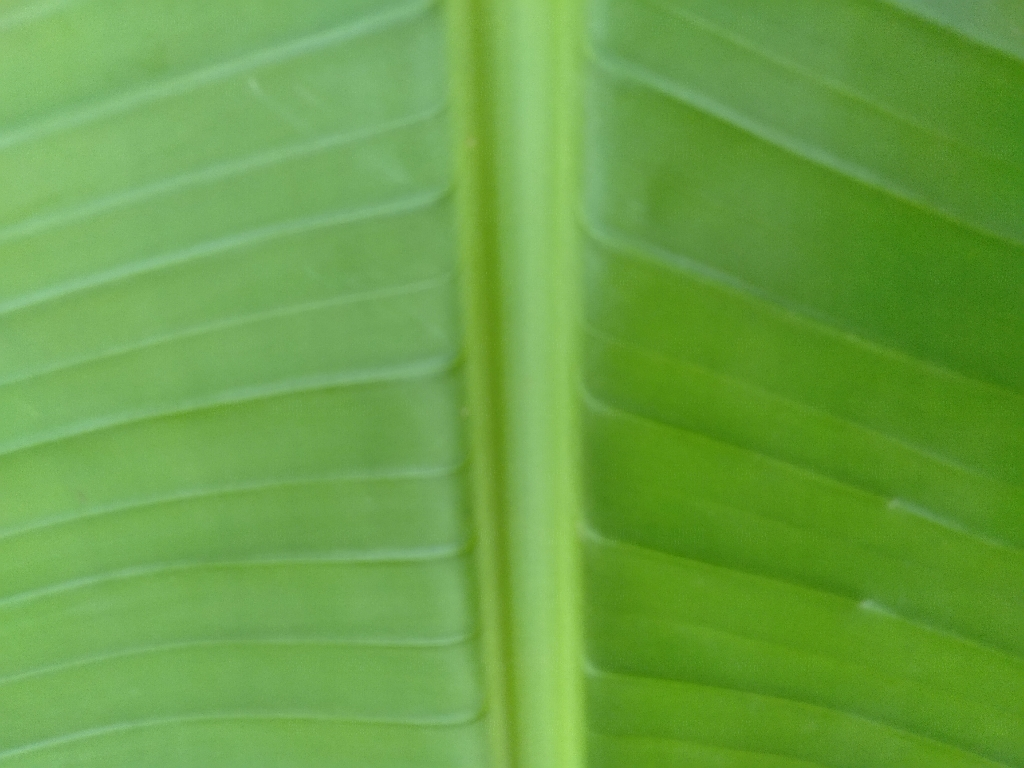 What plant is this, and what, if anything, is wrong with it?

banana, healthy
